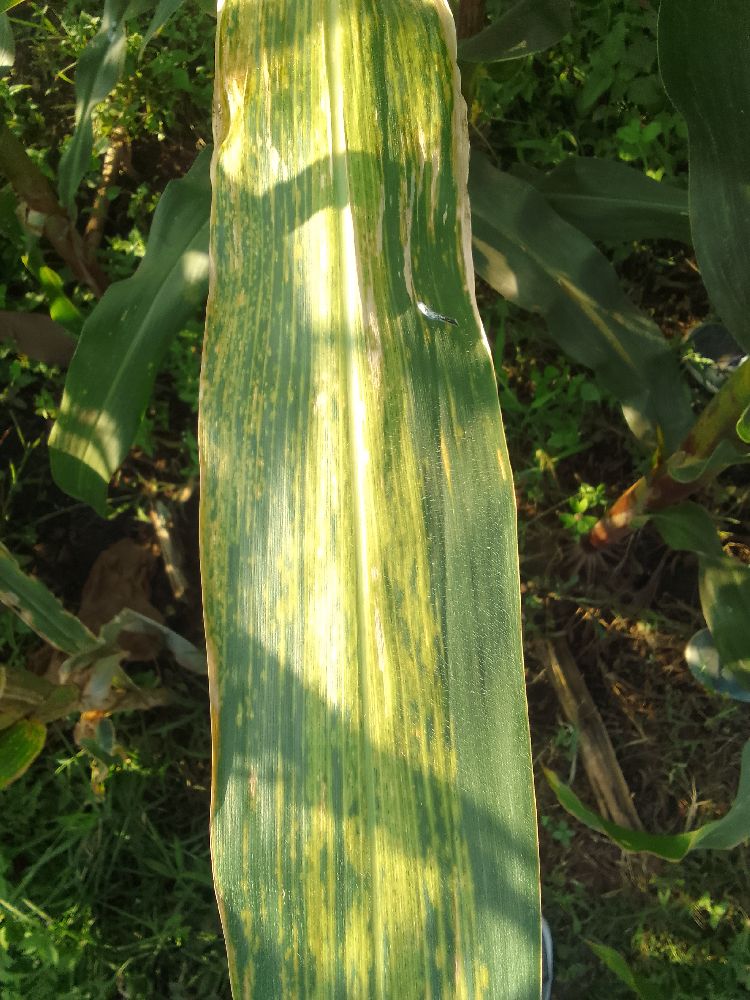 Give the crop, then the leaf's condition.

maize, maize lethal necrosis
